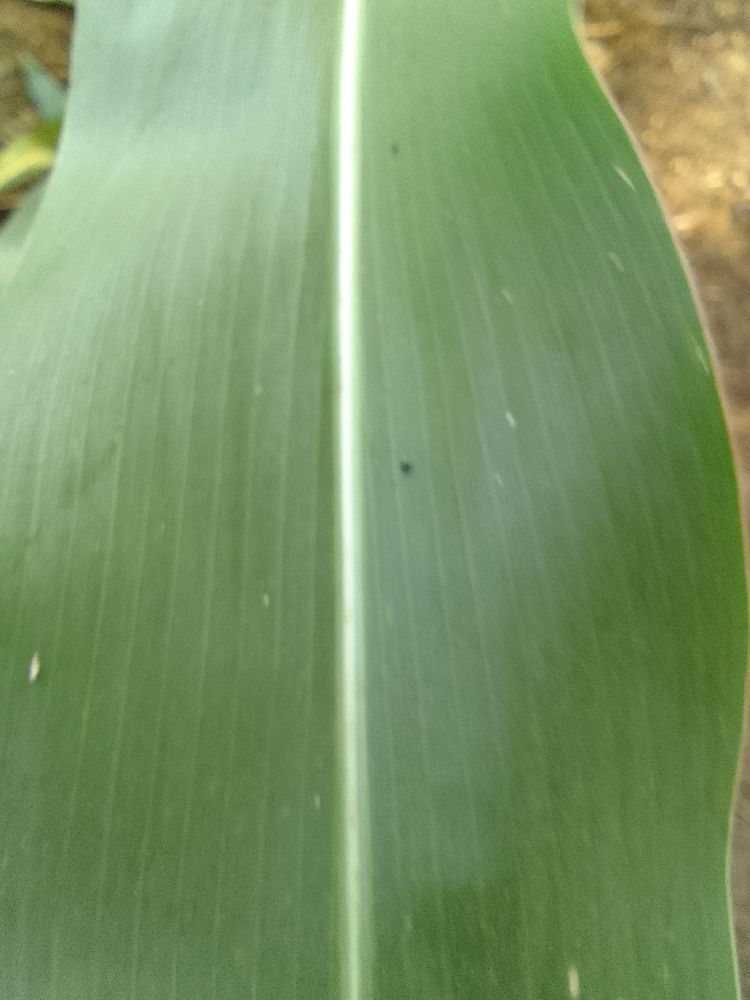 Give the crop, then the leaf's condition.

maize, healthy
